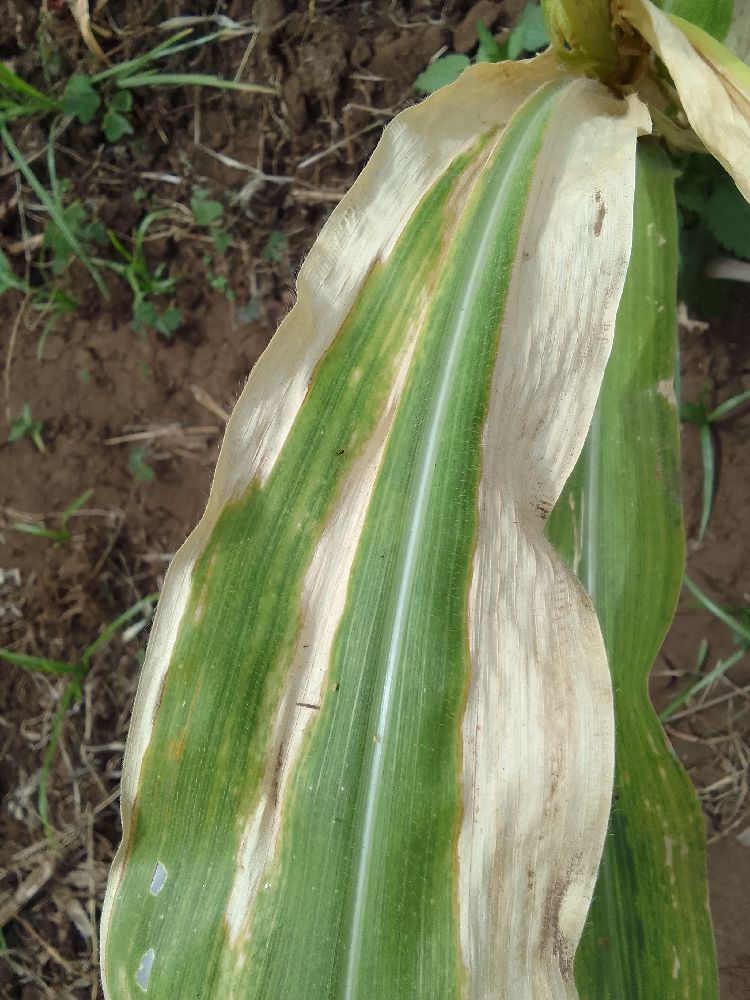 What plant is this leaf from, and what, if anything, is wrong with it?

maize, maize lethal necrosis
